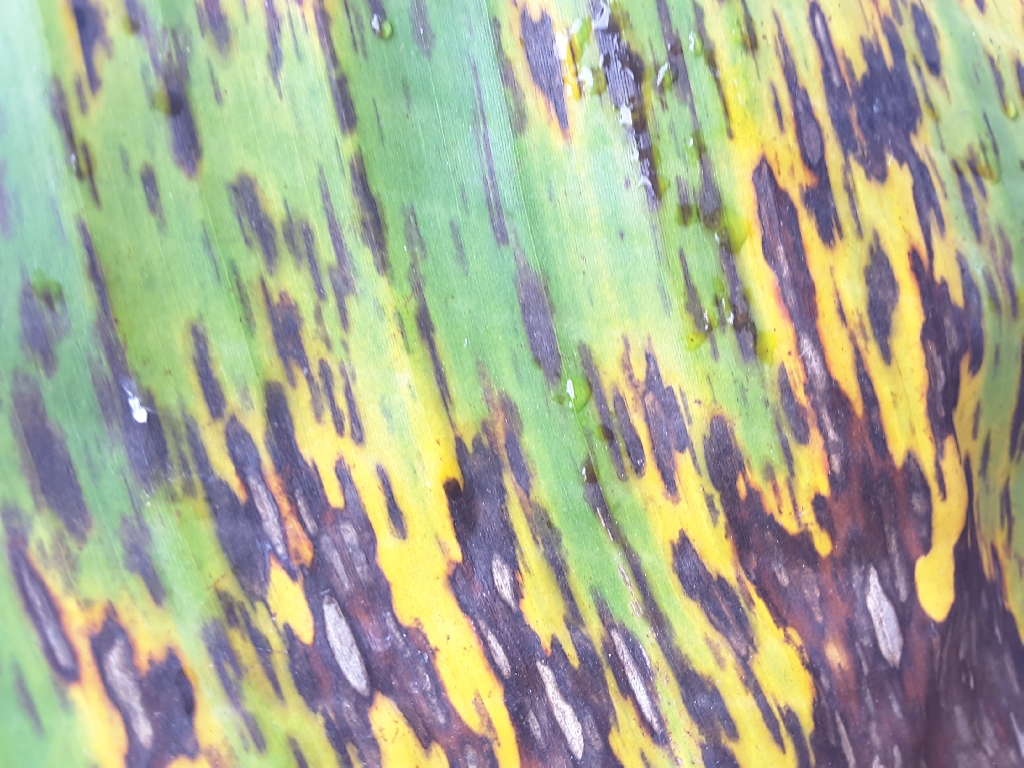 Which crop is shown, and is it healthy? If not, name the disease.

banana, black sigatoka
